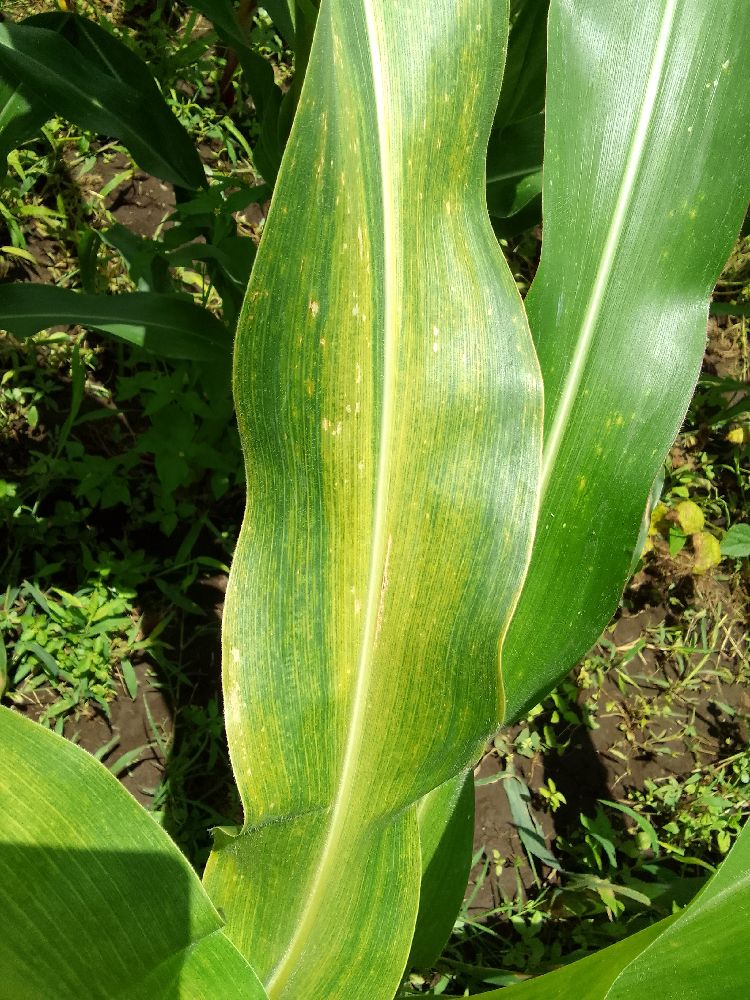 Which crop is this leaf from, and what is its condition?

maize, maize lethal necrosis
